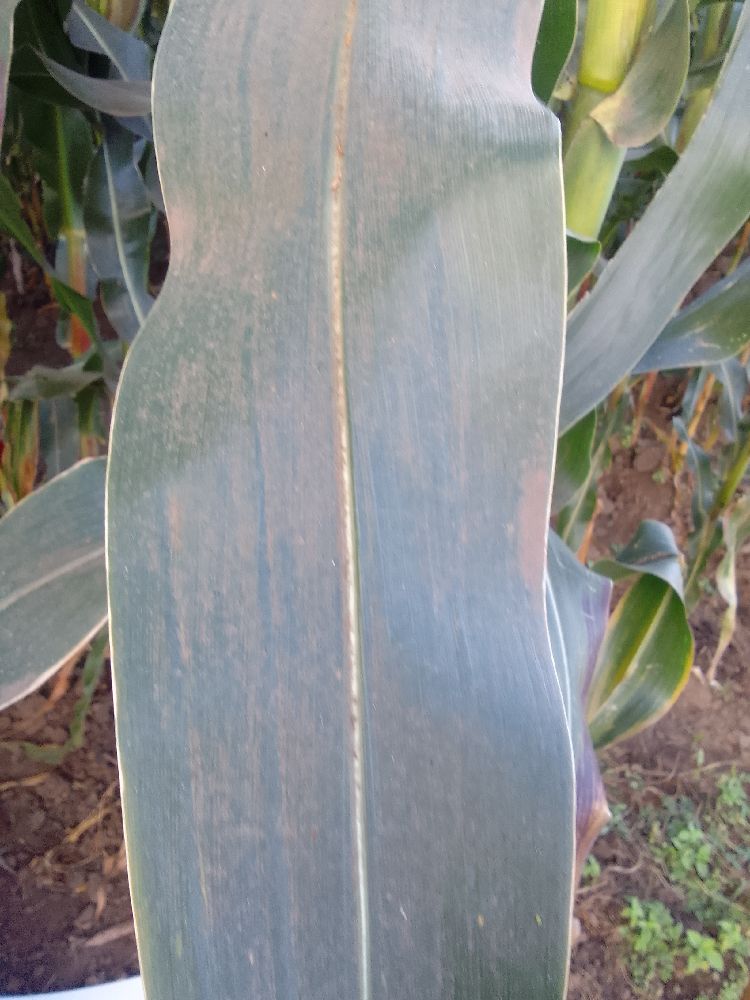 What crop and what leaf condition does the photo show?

maize, healthy
